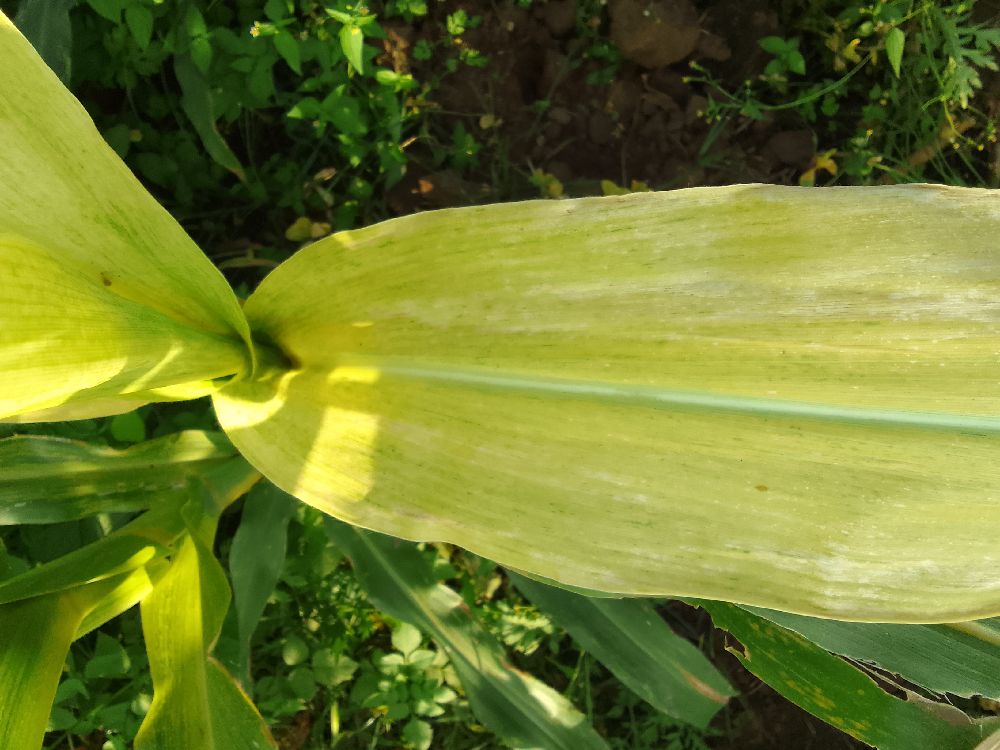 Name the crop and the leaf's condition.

maize, maize lethal necrosis
